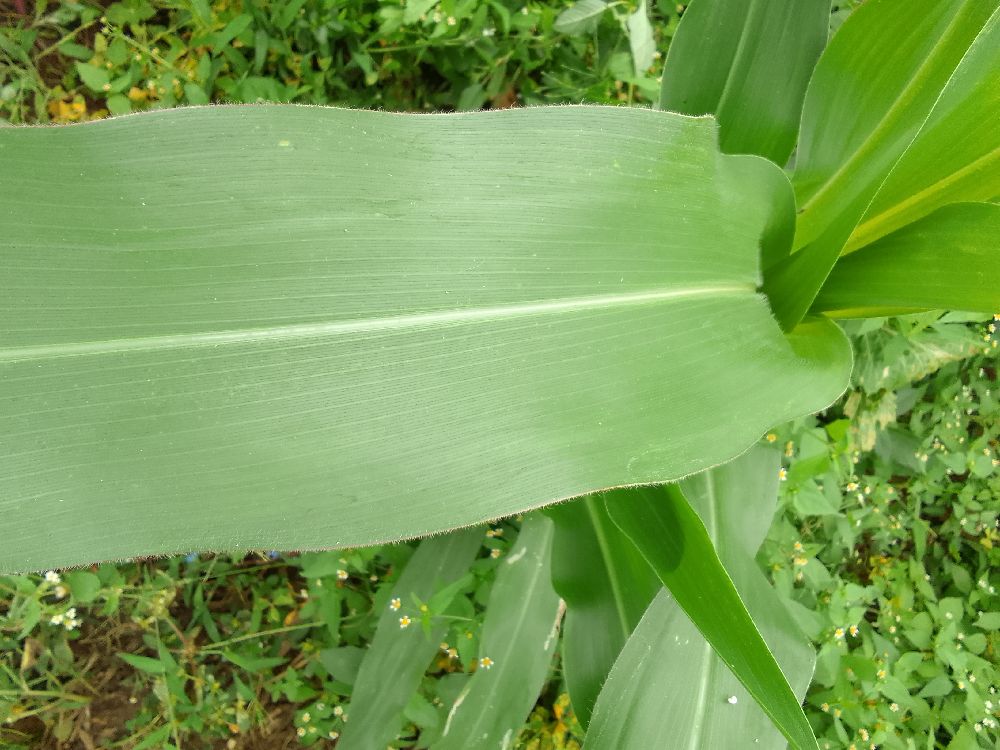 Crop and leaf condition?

maize, healthy
